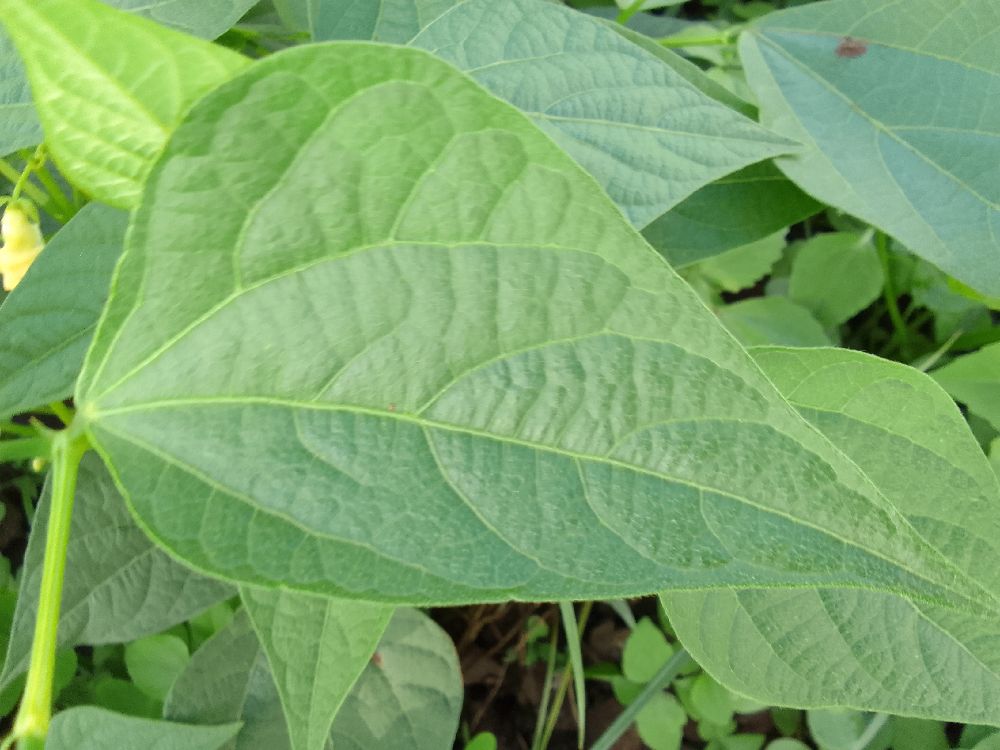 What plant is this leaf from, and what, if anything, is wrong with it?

common bean, healthy
